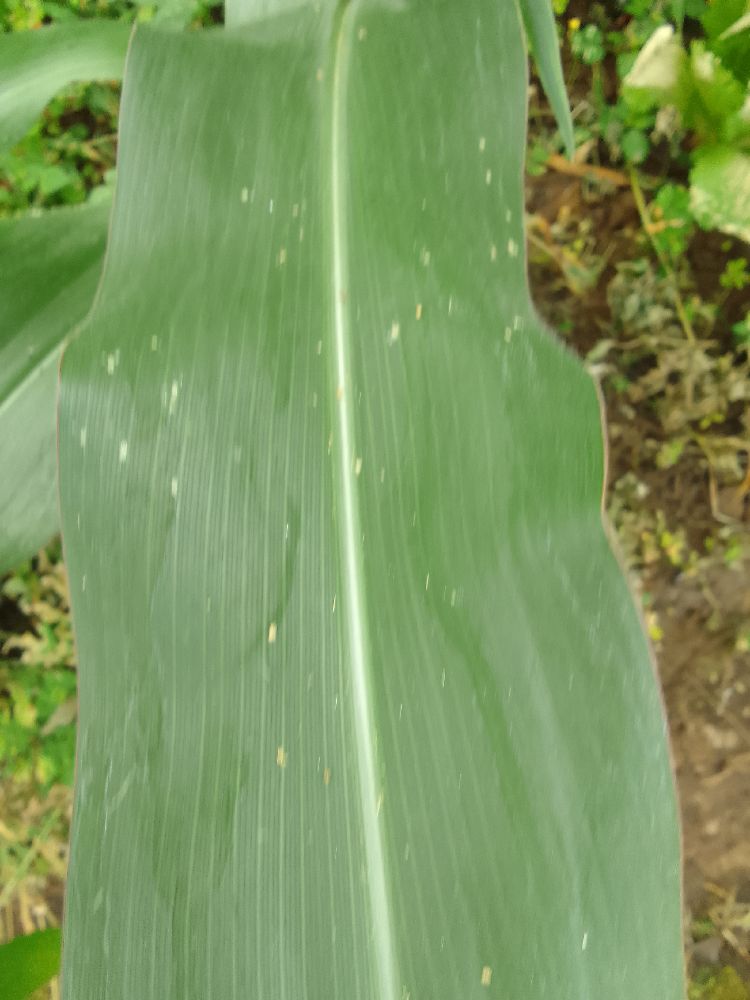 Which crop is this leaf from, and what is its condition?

maize, healthy
